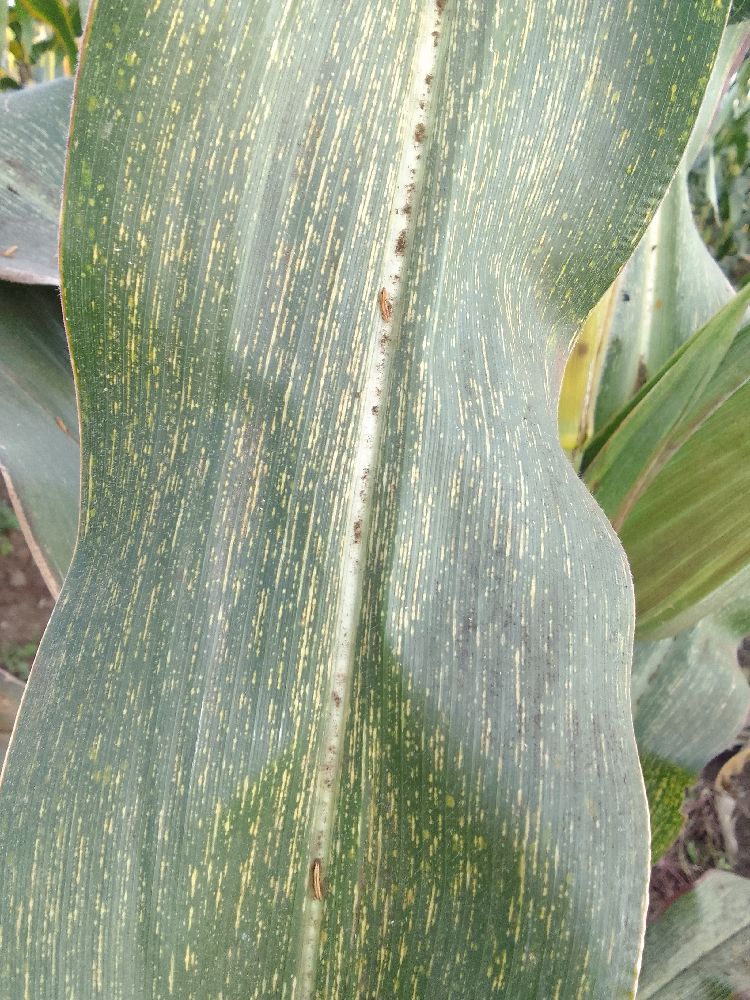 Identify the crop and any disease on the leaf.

maize, maize streak virus
